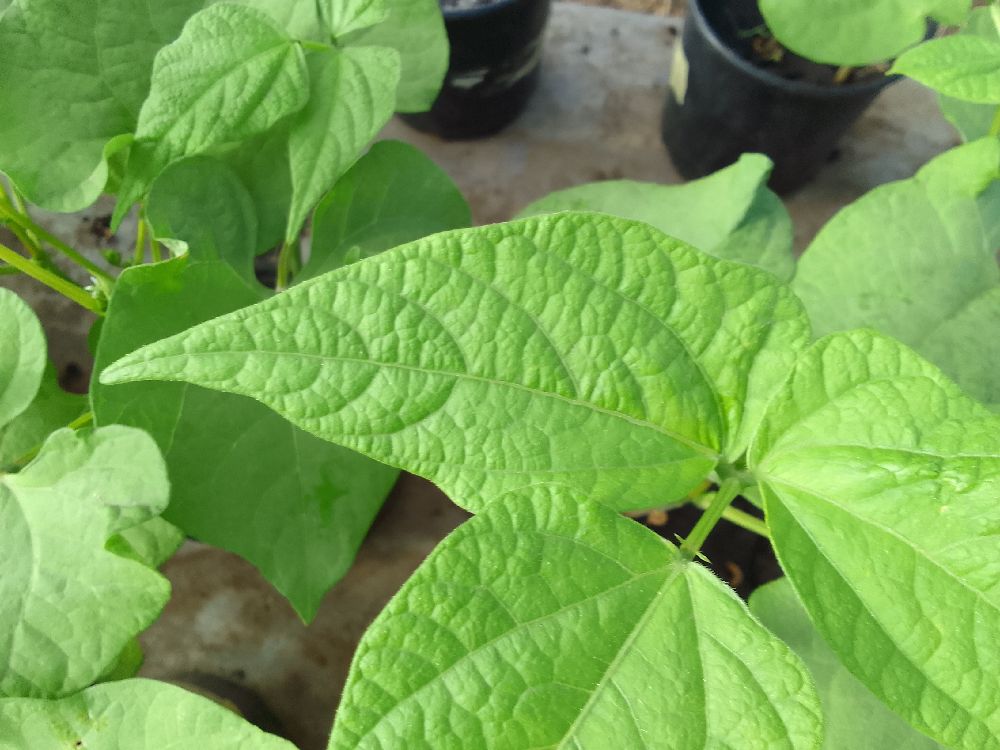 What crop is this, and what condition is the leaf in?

common bean, healthy
